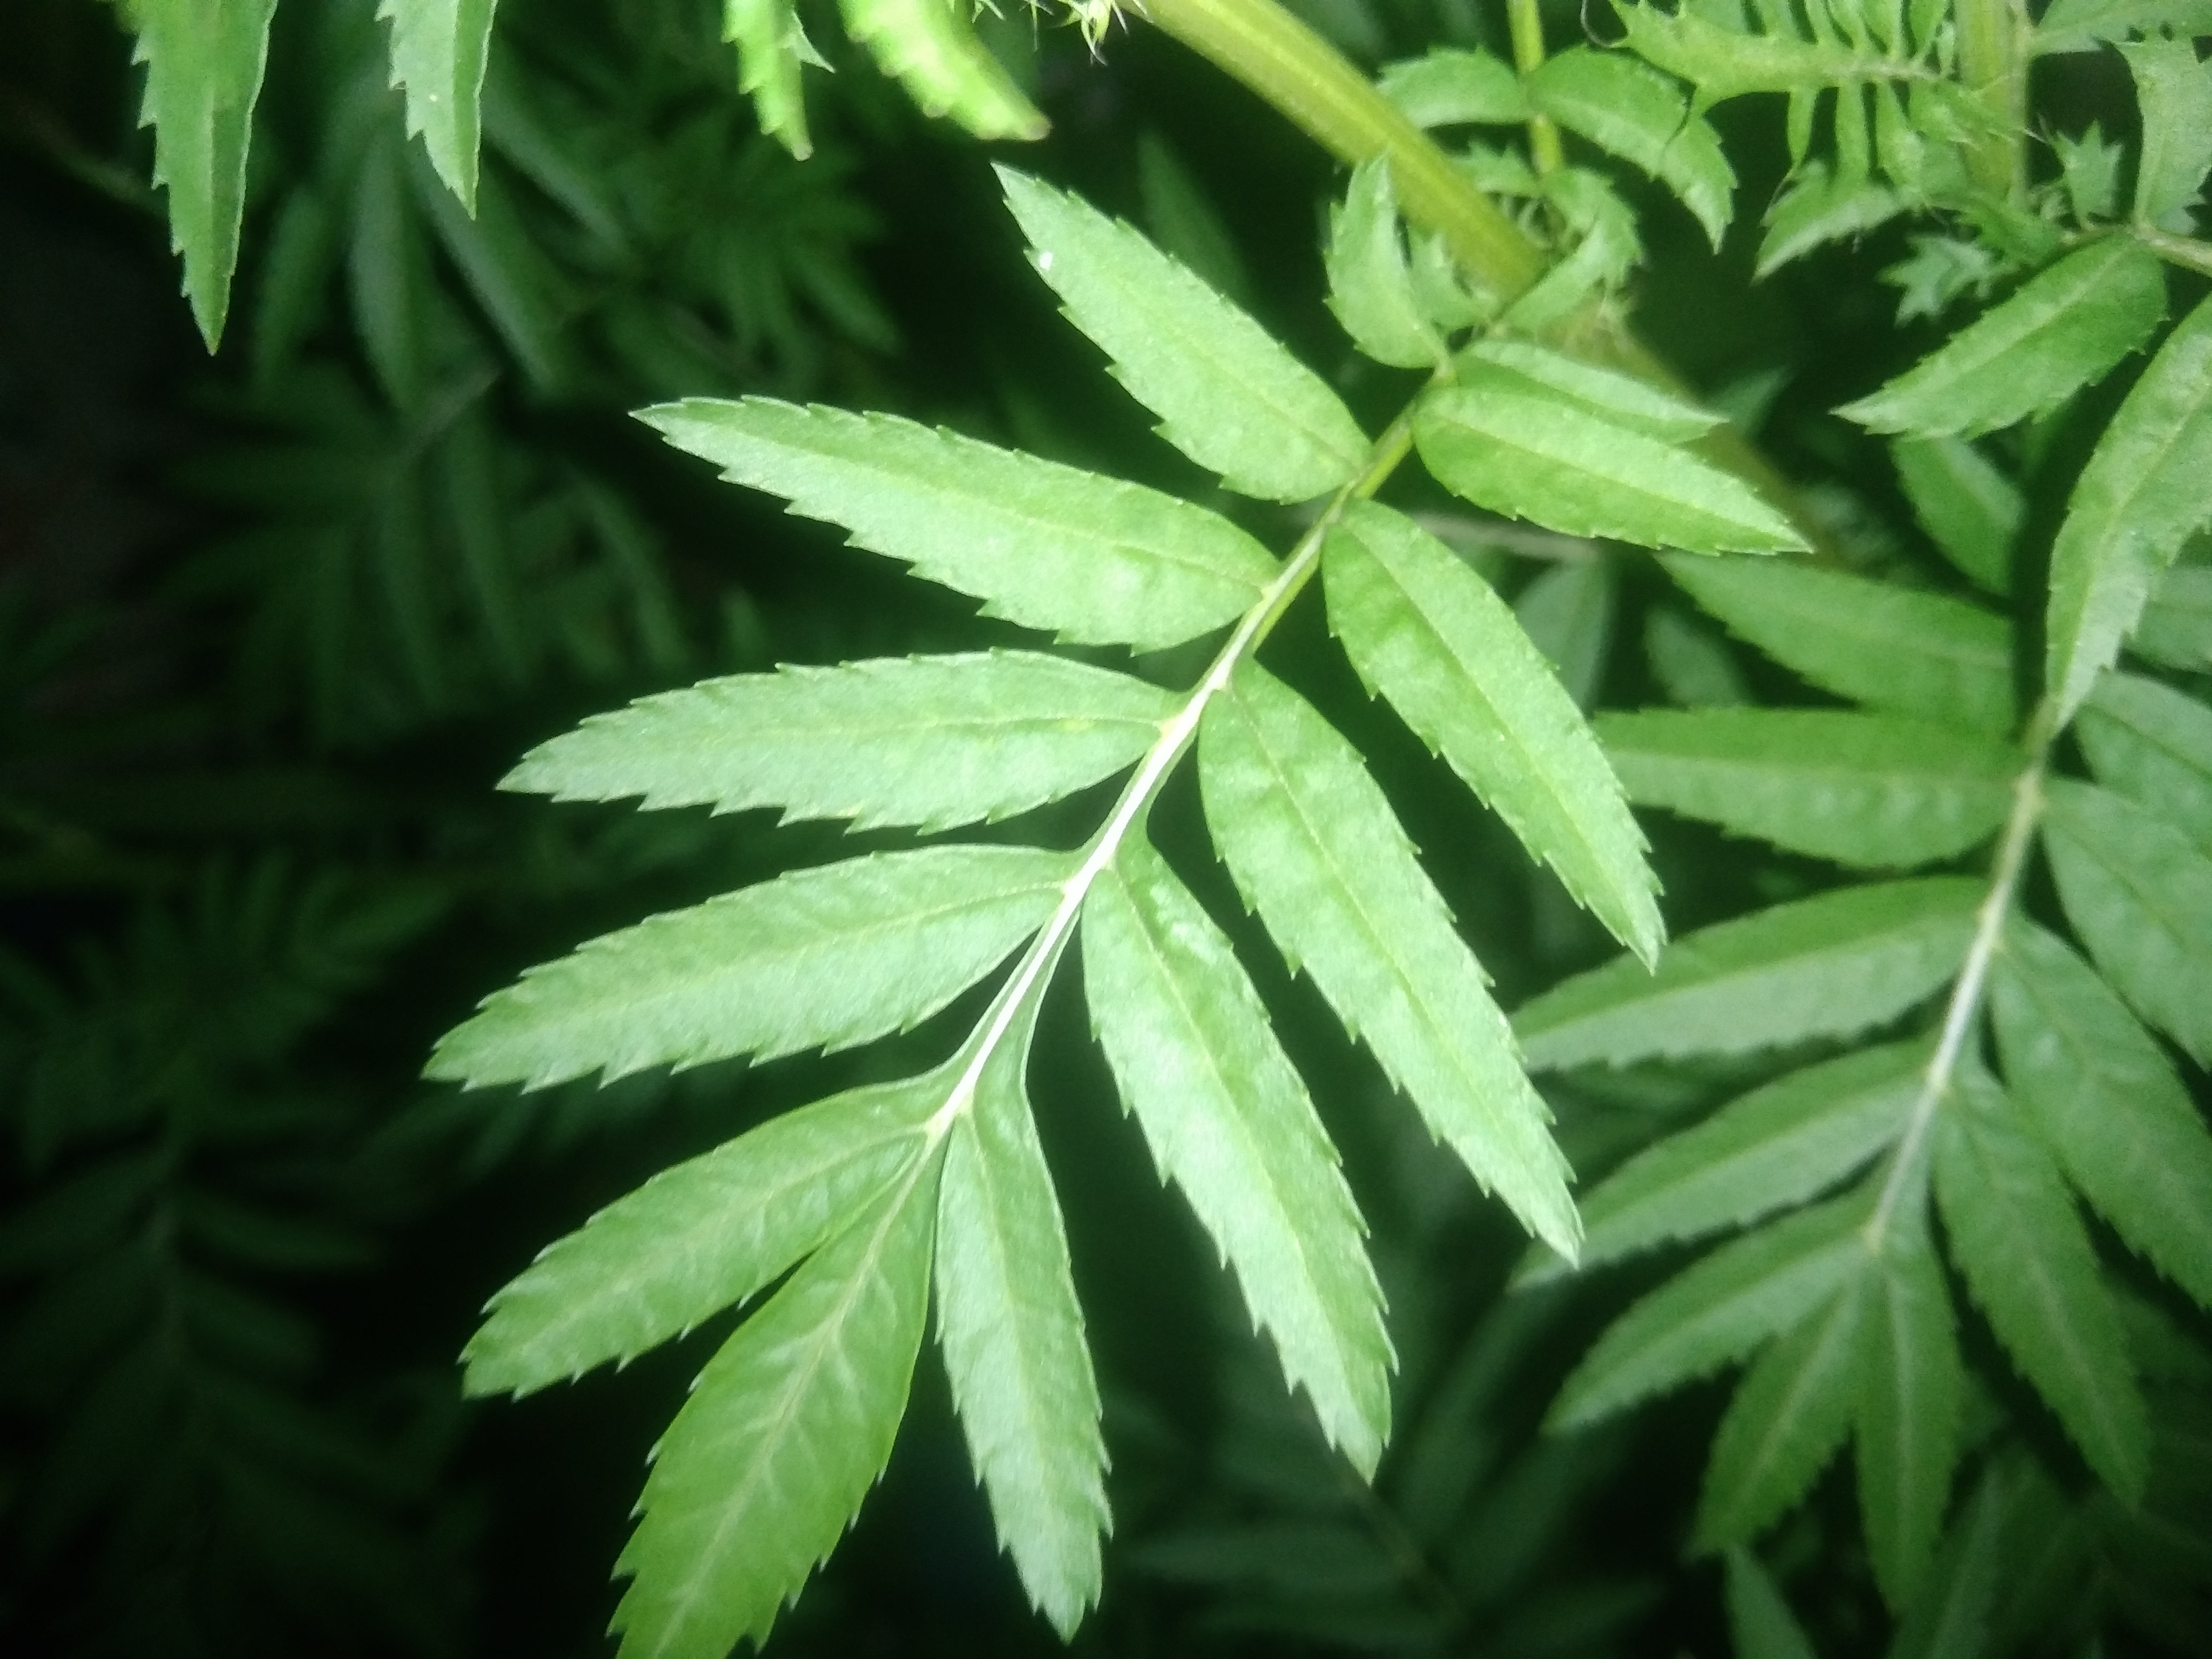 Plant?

marigold
